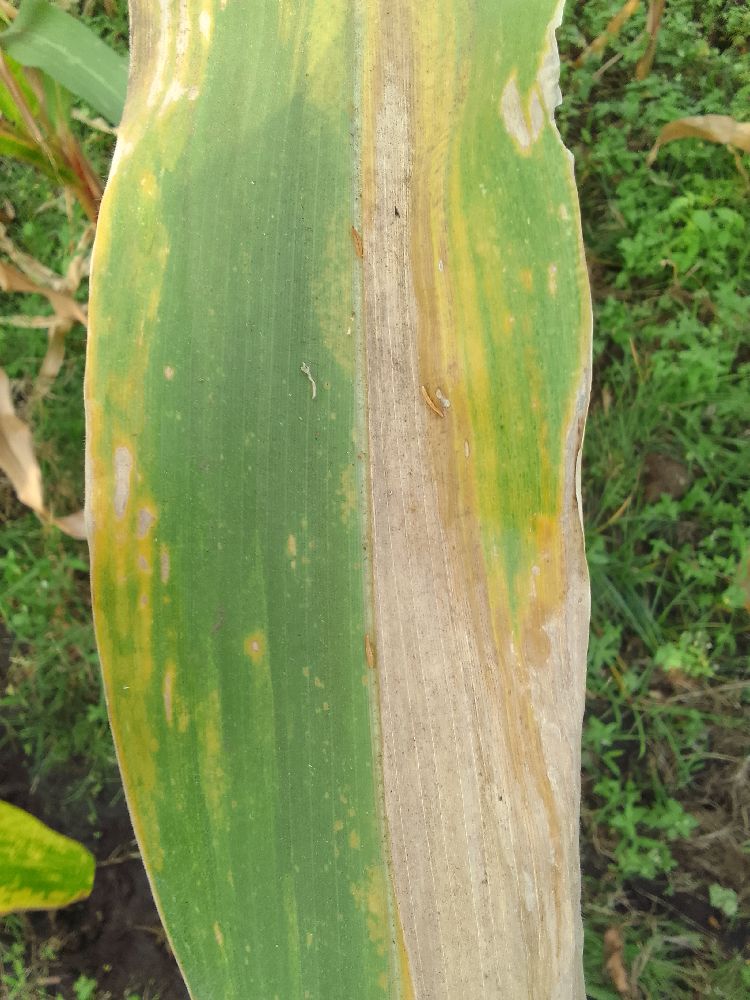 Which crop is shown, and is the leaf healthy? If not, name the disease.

maize, maize lethal necrosis
